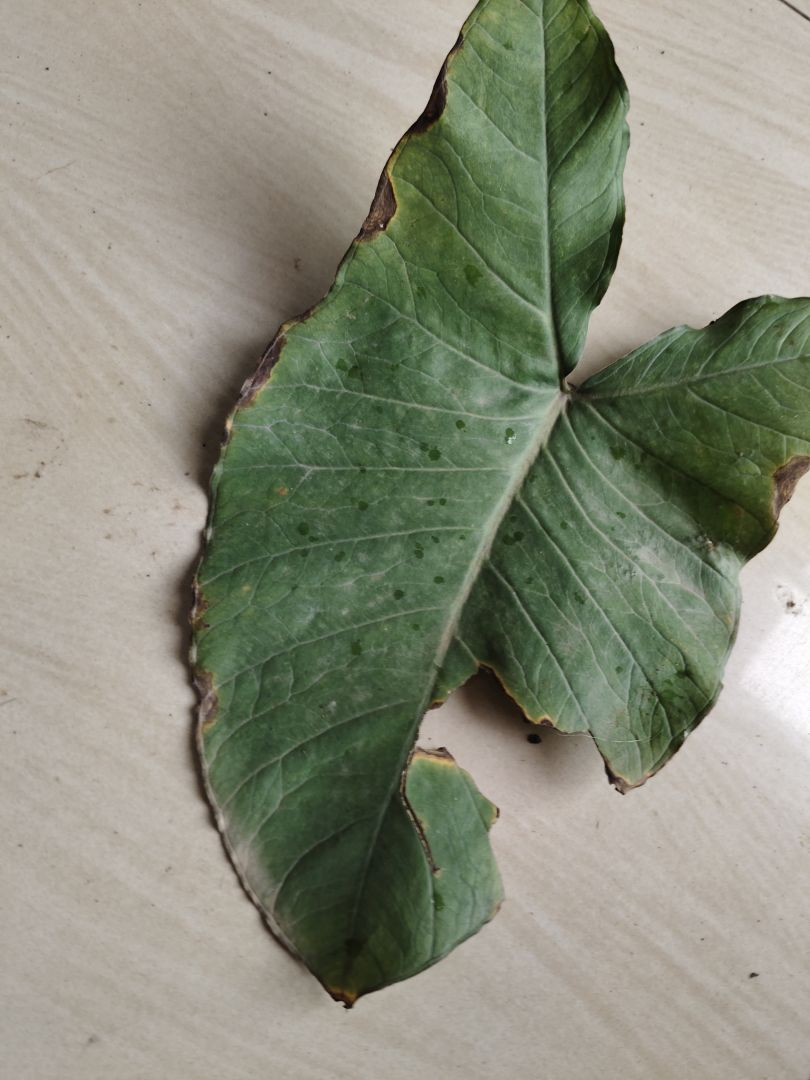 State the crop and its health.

taro, leaf blight
